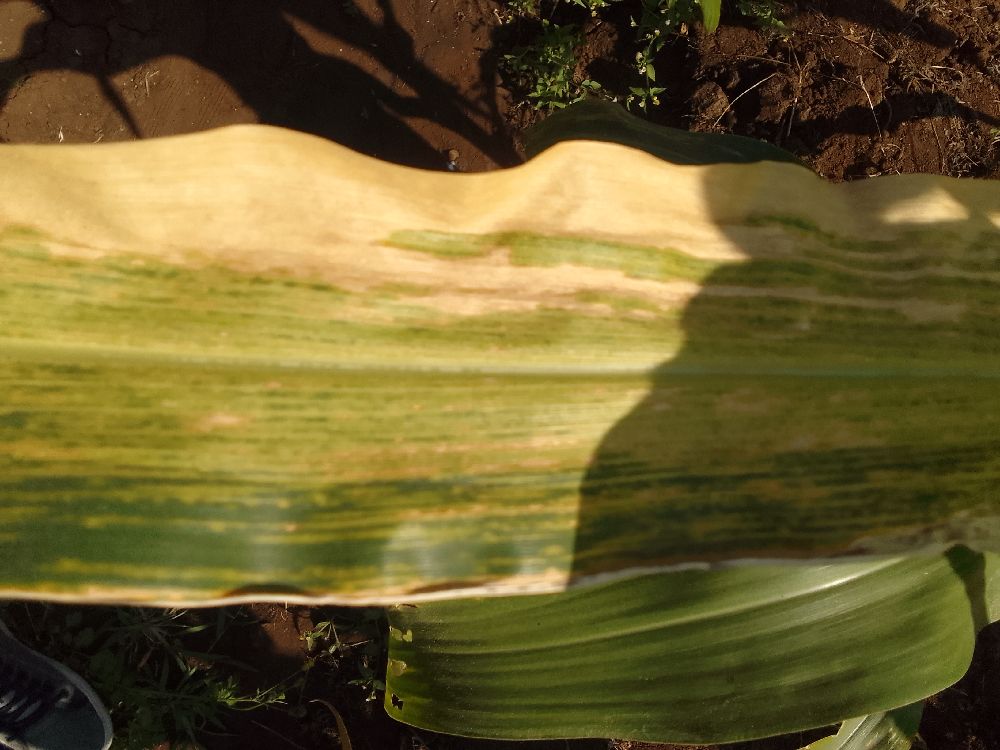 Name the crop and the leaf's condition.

maize, maize lethal necrosis
